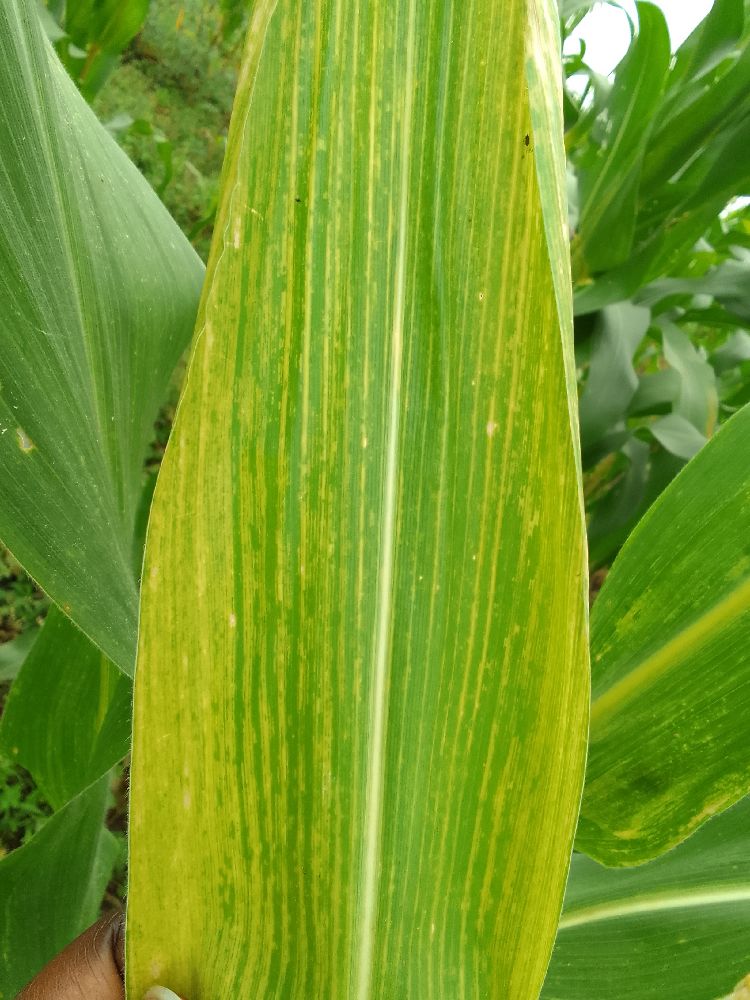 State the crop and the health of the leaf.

maize, maize lethal necrosis
